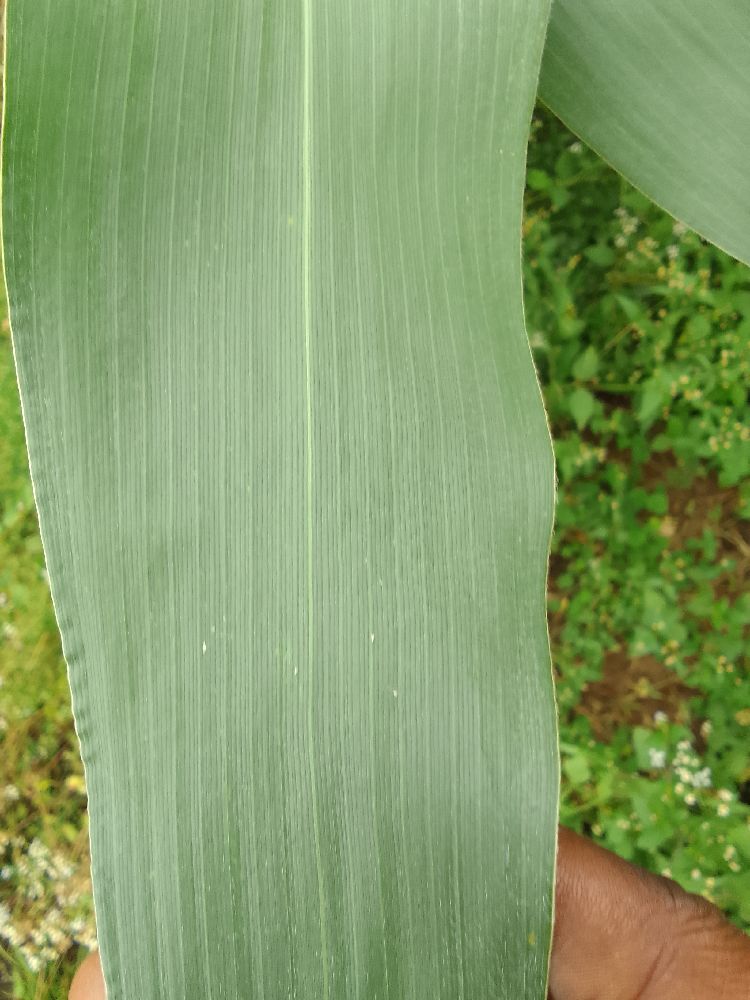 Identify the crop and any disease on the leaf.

maize, healthy
